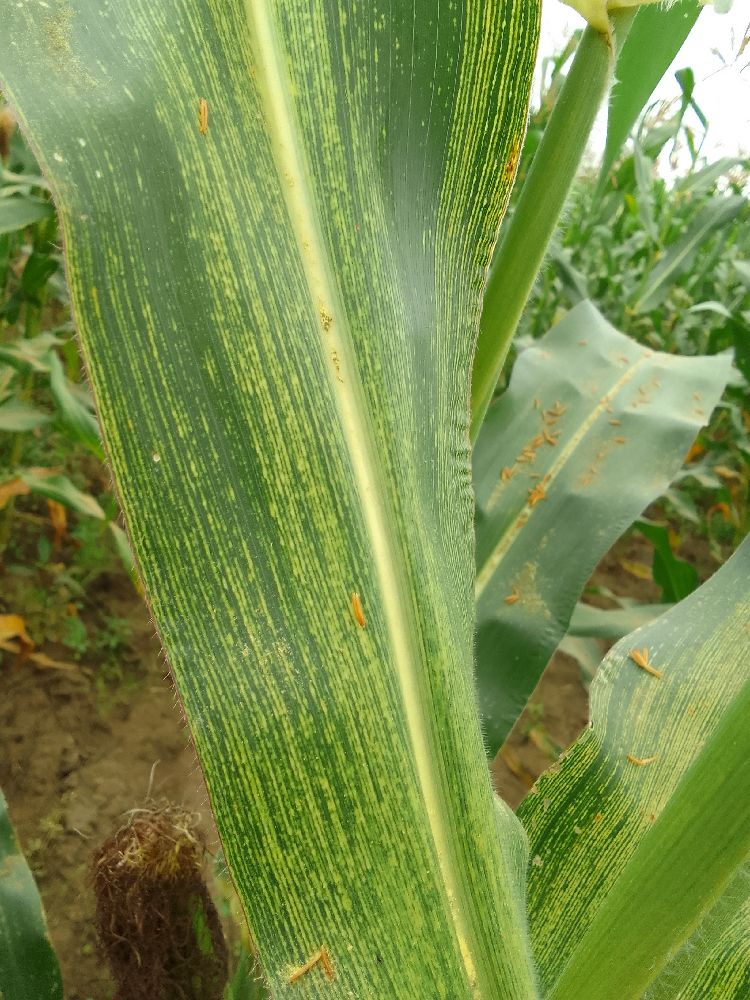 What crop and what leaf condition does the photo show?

maize, maize streak virus
